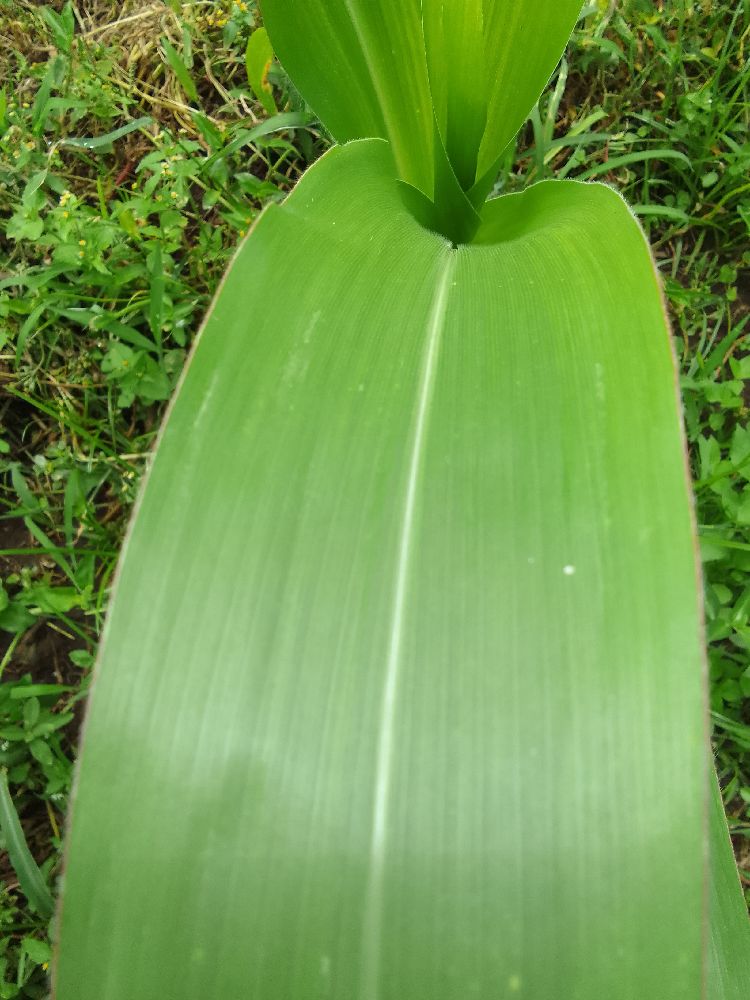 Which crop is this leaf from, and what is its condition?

maize, healthy
